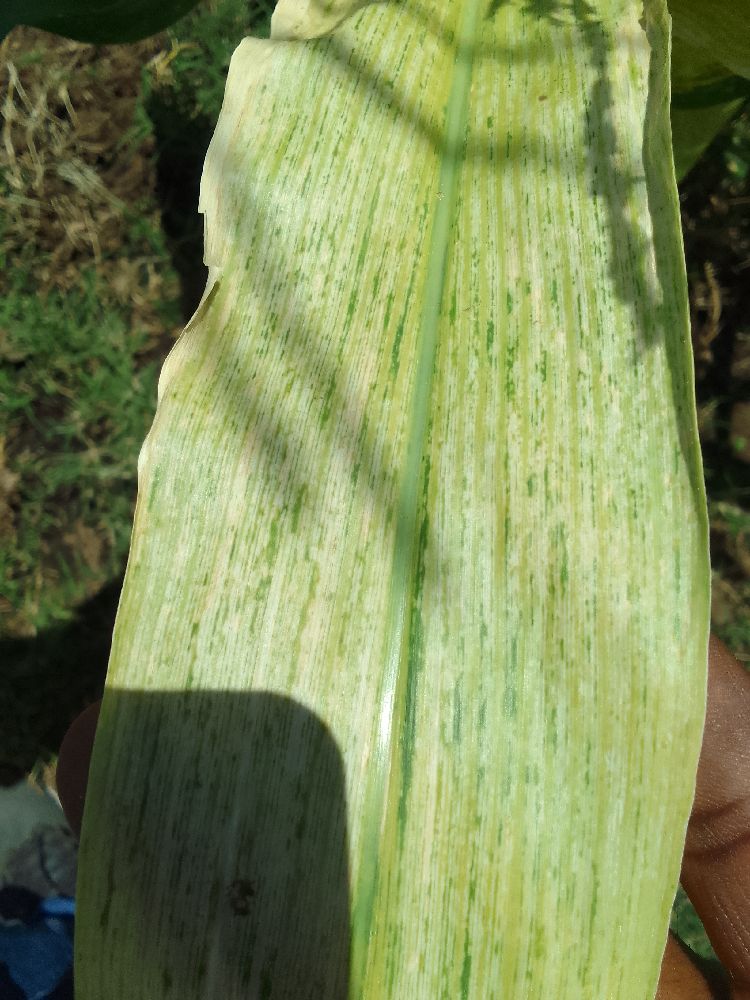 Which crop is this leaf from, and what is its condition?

maize, maize lethal necrosis
